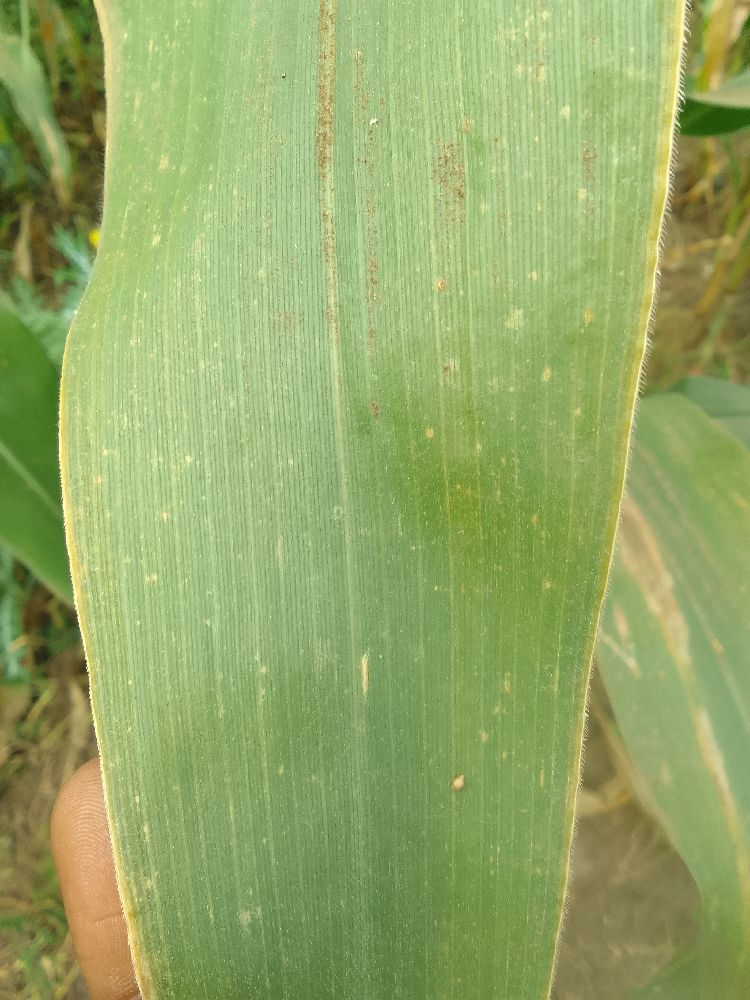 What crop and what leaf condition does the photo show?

maize, healthy
